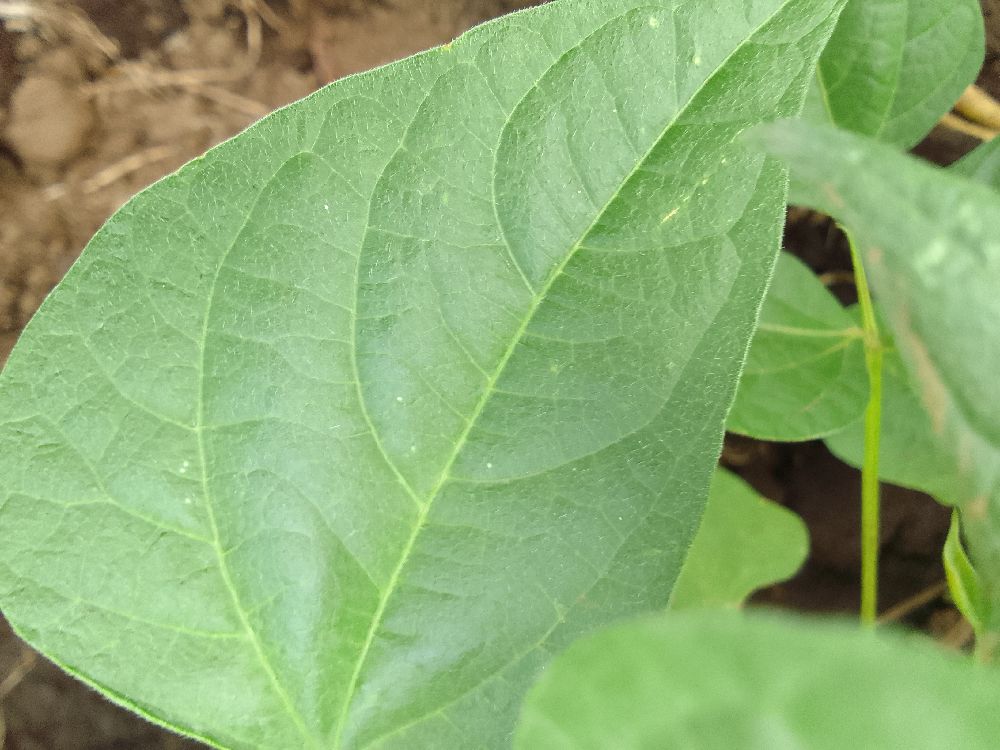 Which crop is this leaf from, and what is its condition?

common bean, healthy
